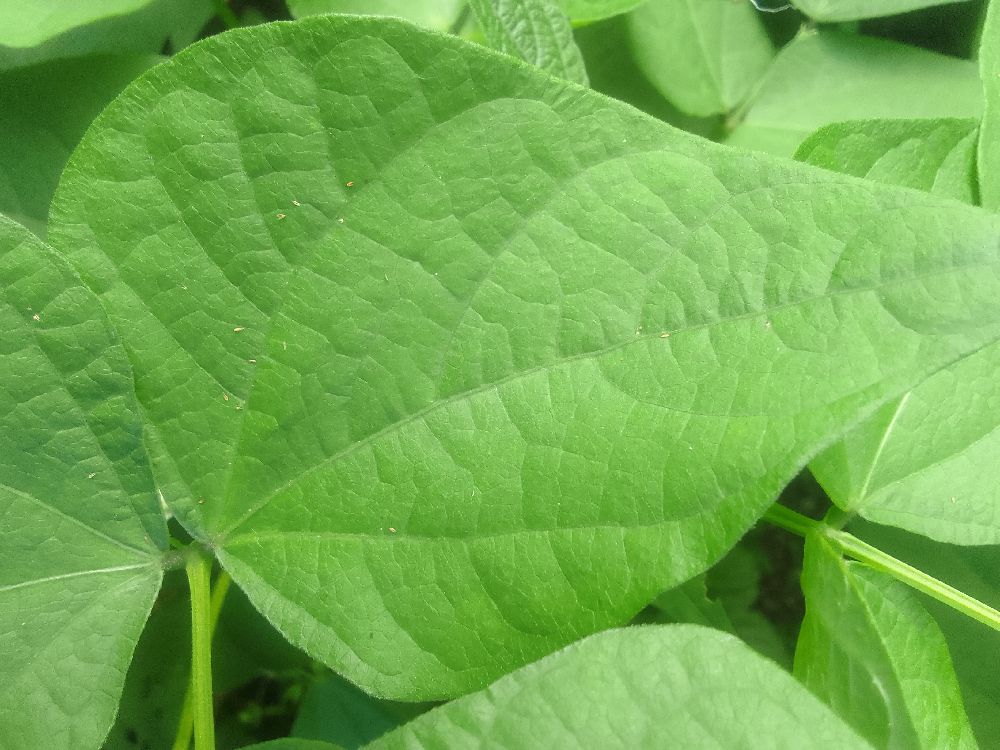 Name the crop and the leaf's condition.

common bean, healthy
